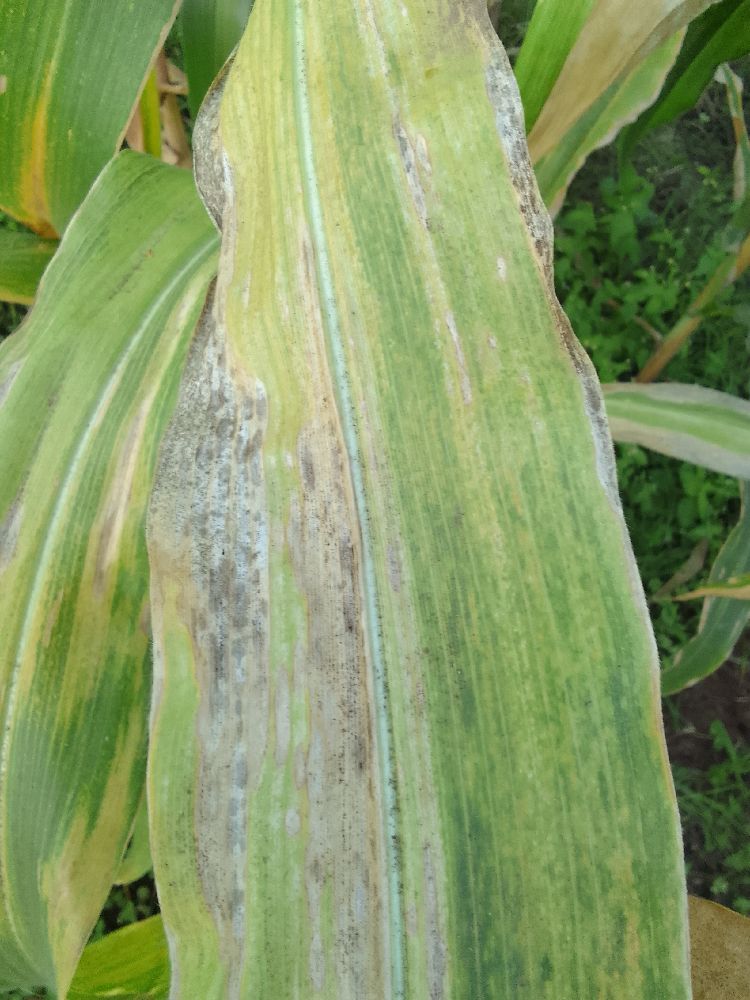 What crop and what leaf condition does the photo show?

maize, maize lethal necrosis
